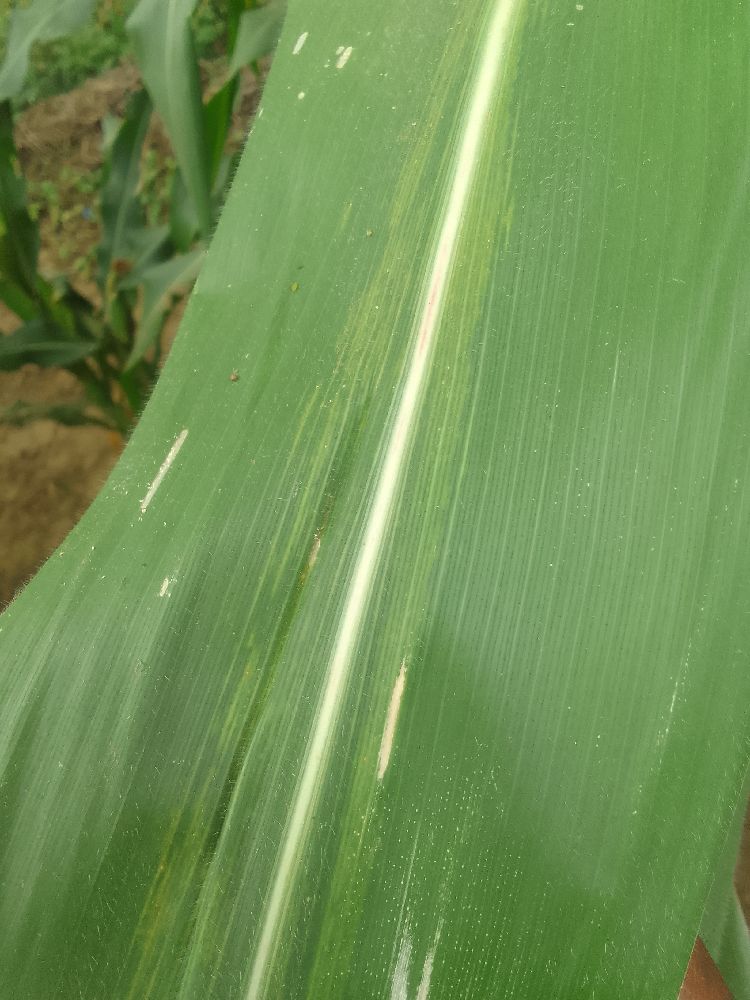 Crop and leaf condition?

maize, healthy
